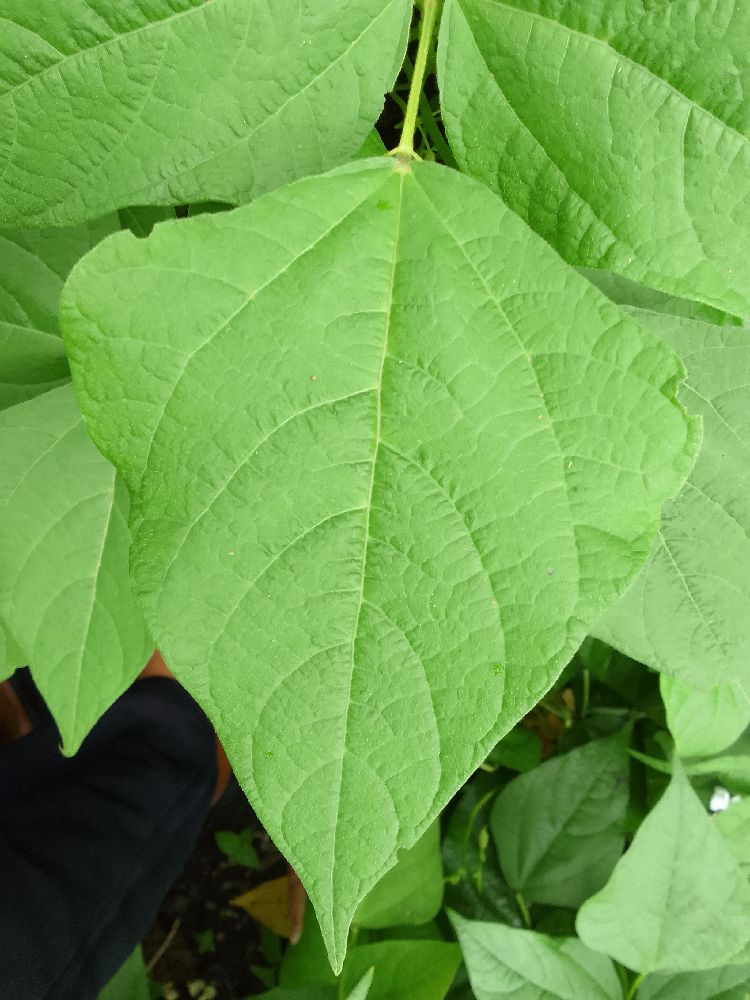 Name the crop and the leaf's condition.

common bean, healthy
